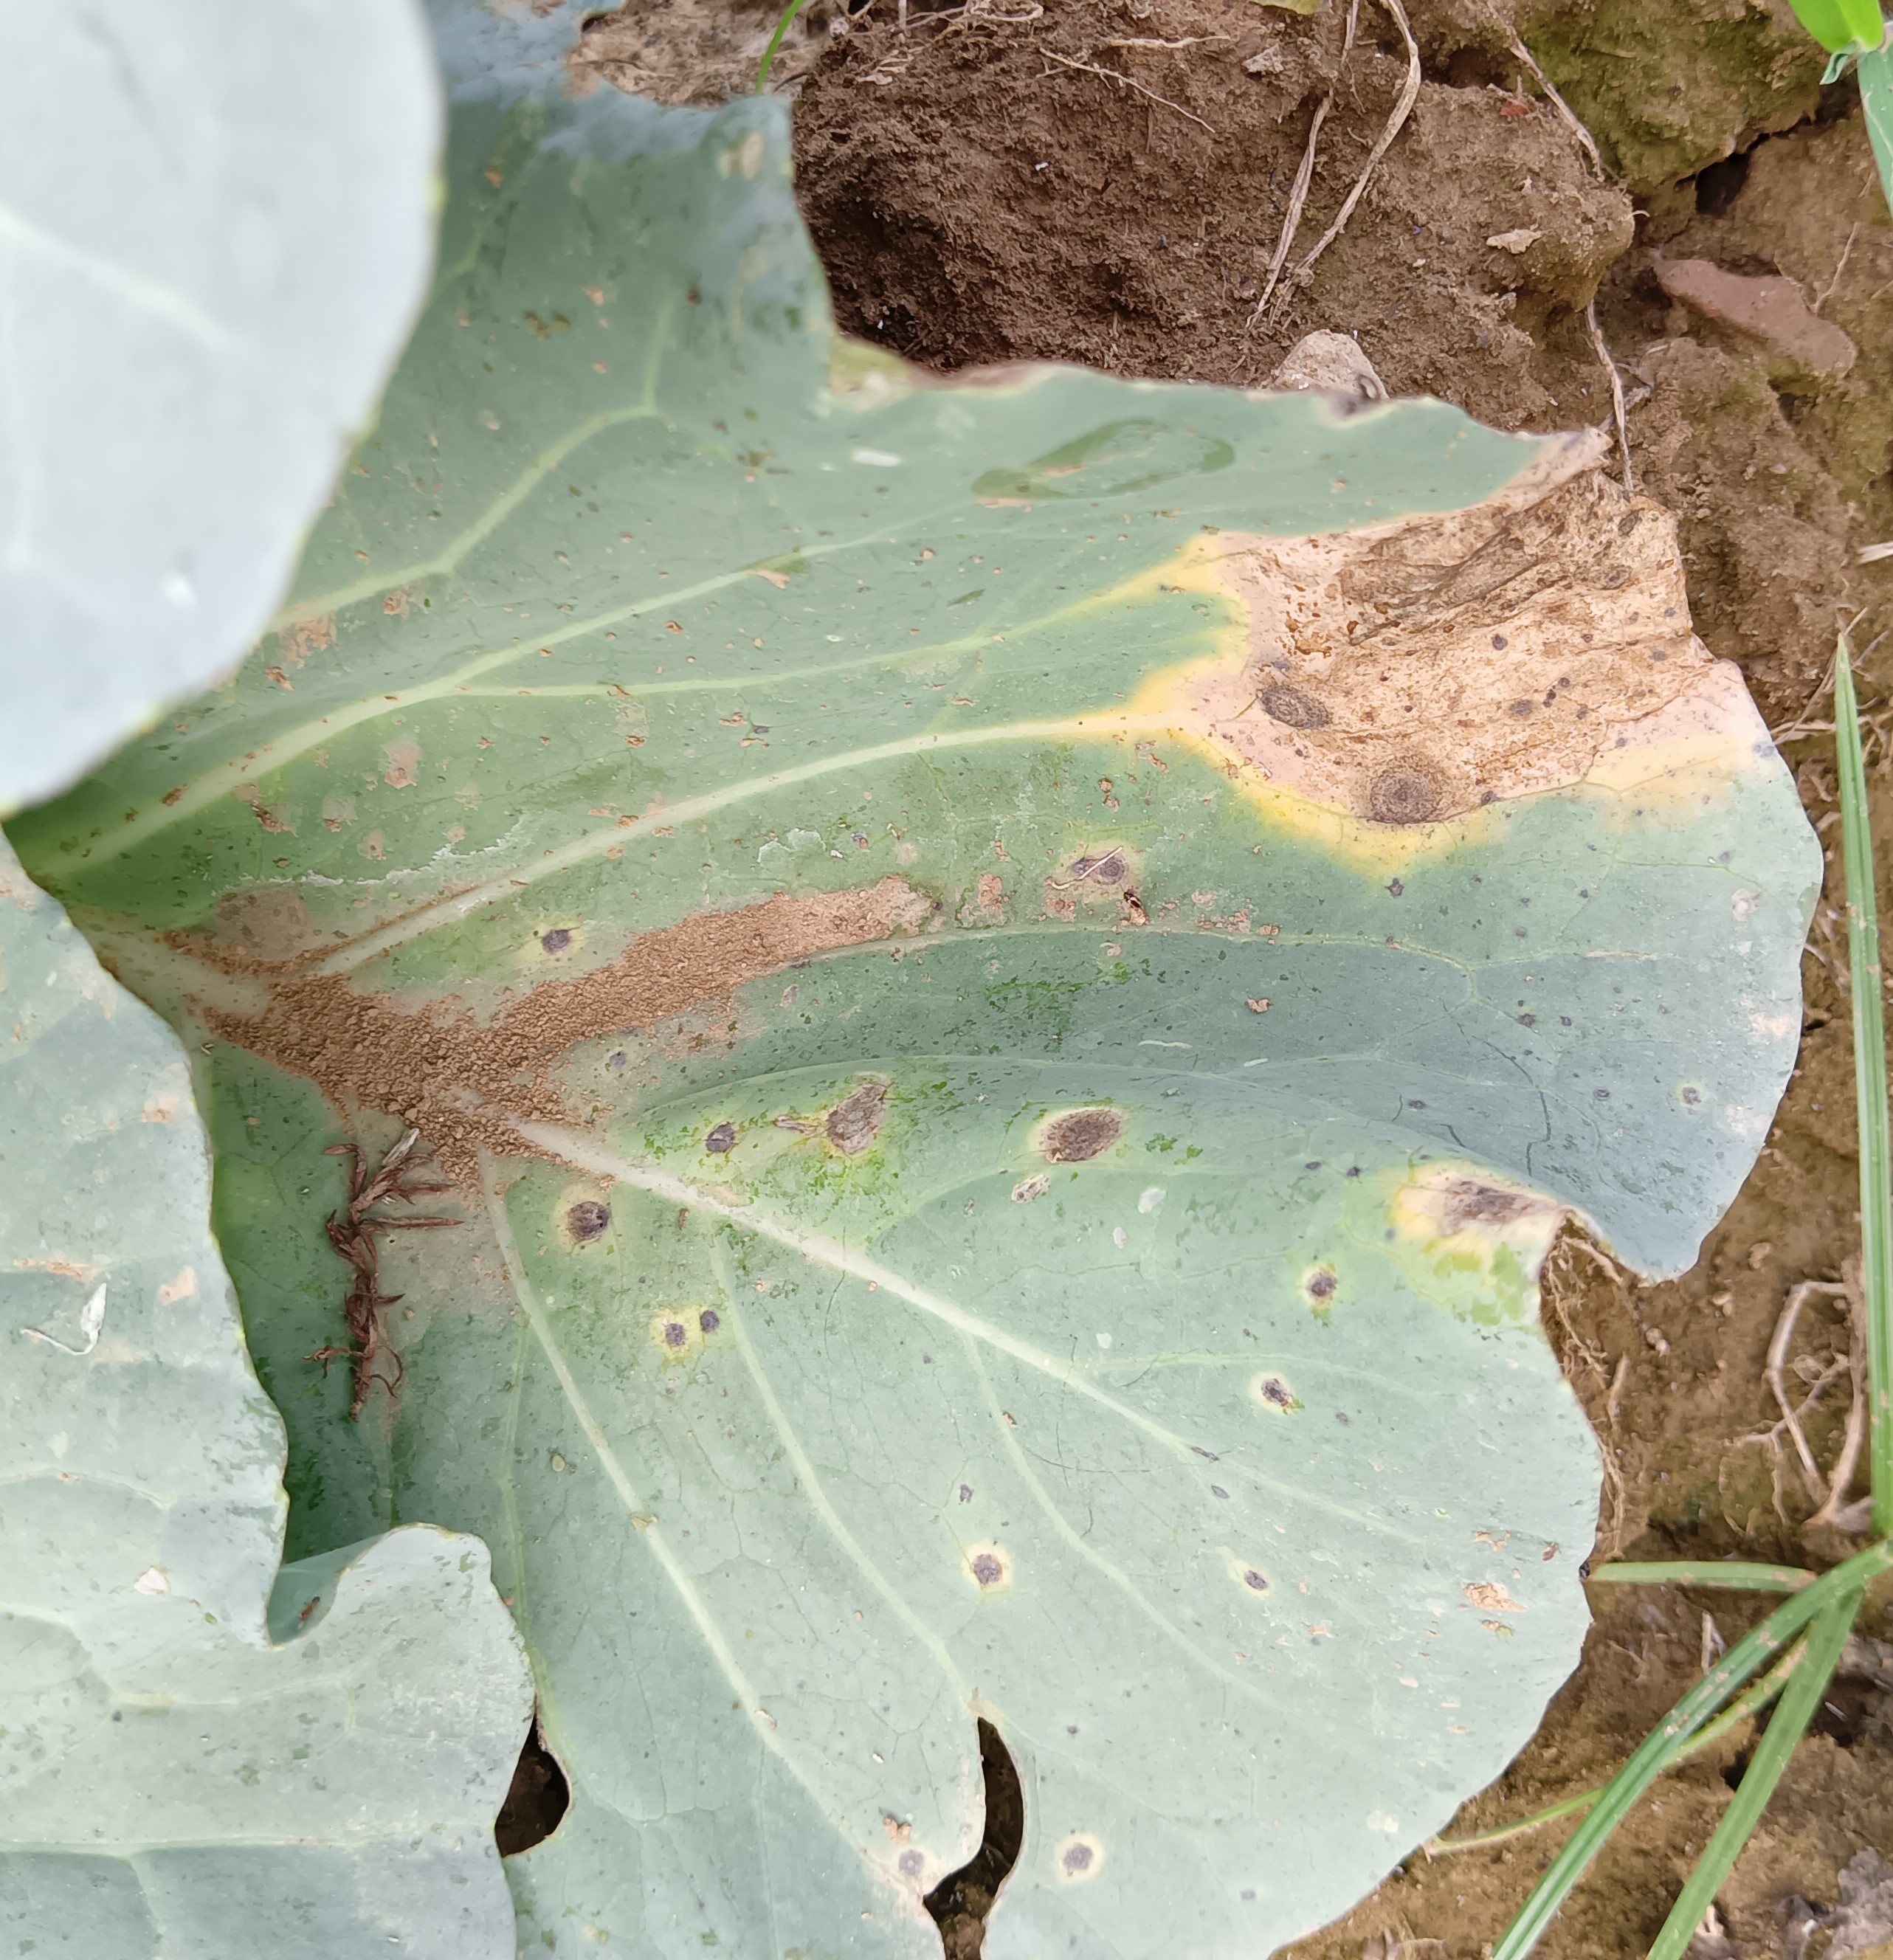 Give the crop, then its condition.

cabbage, alternaria
